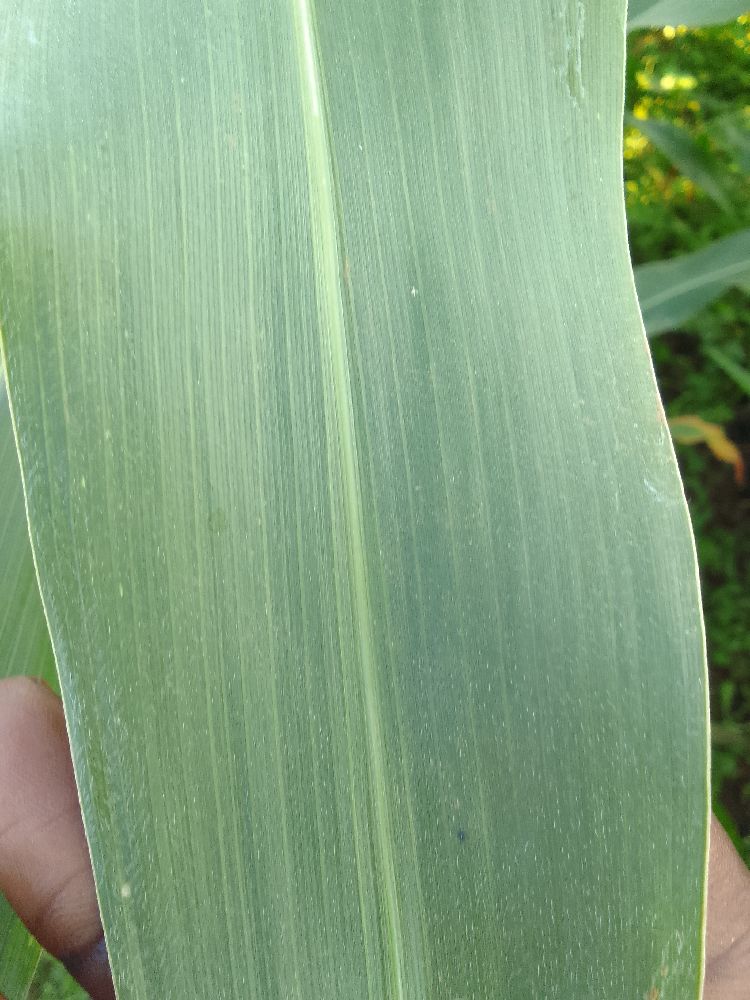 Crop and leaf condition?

maize, healthy
